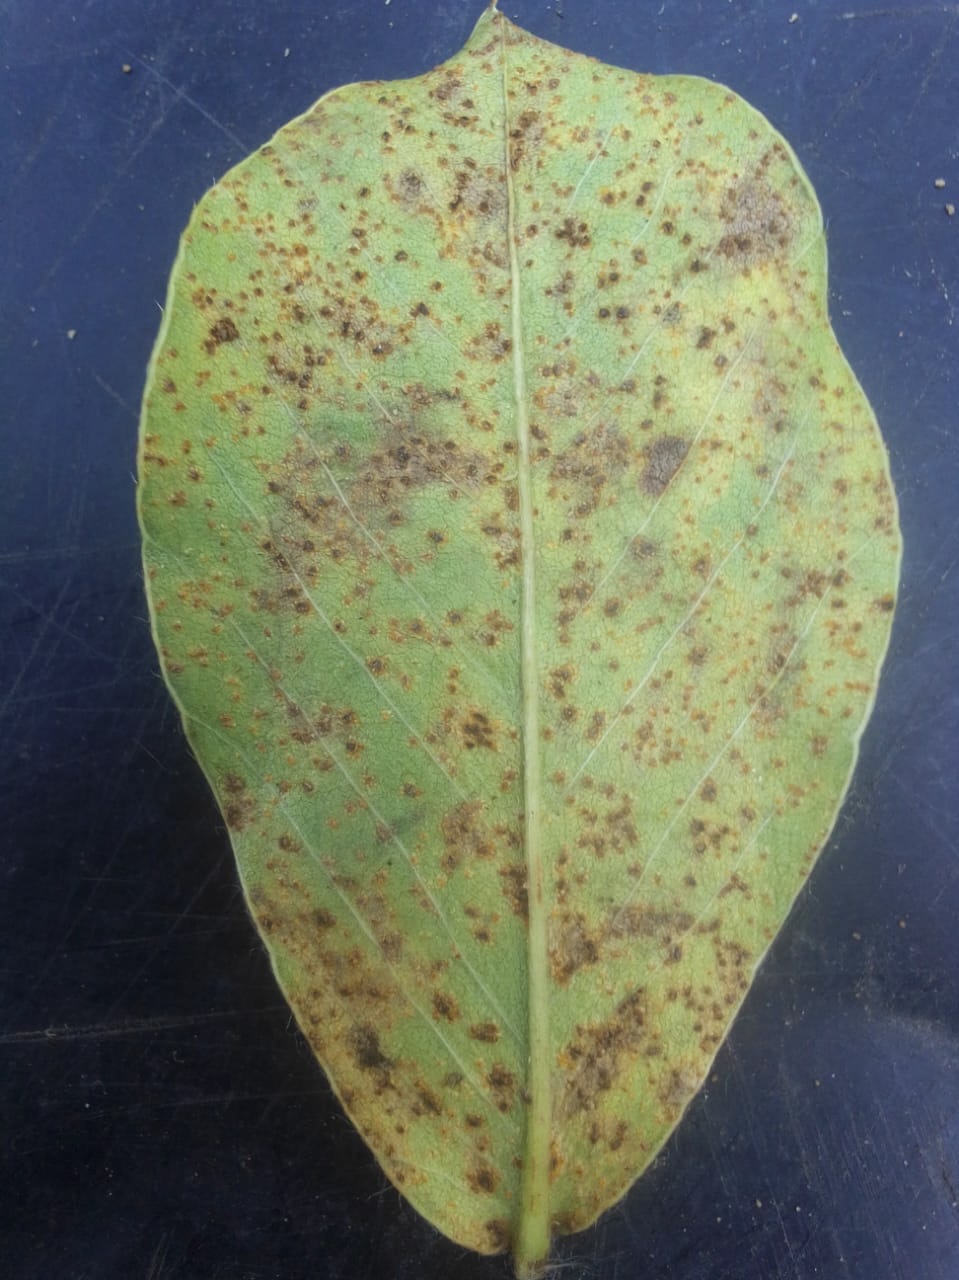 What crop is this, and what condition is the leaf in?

peanut, puccinia arachidis
